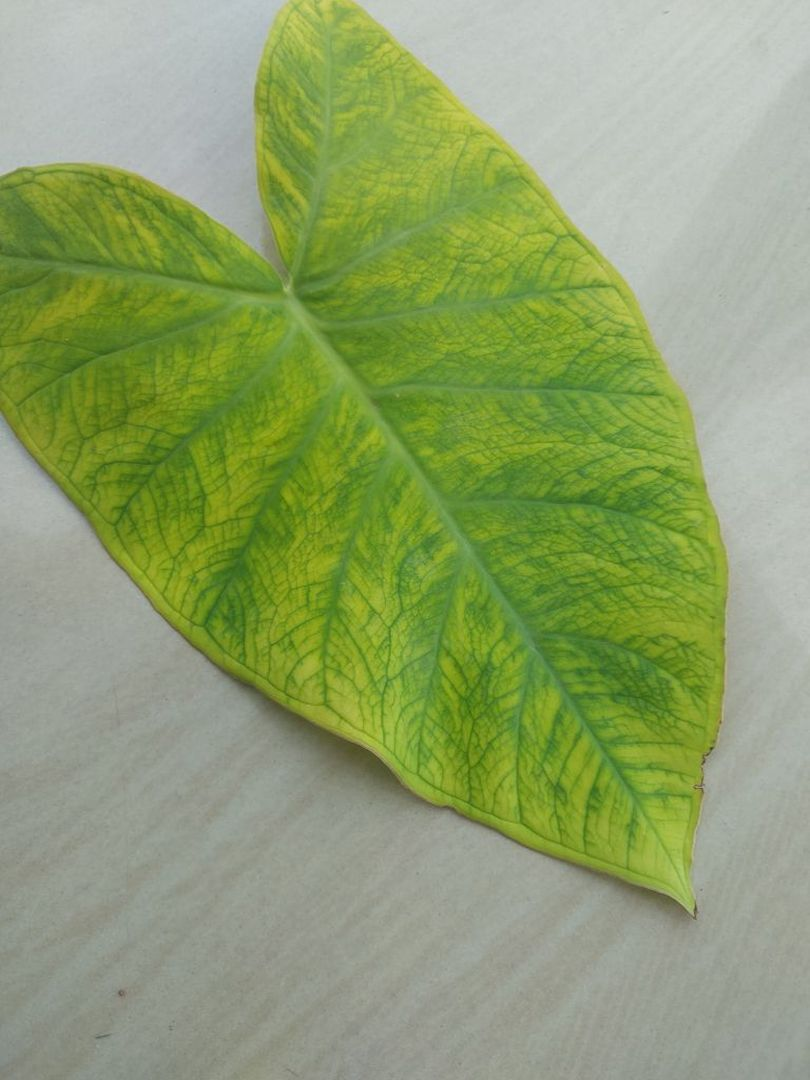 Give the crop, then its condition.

taro, mosaic
